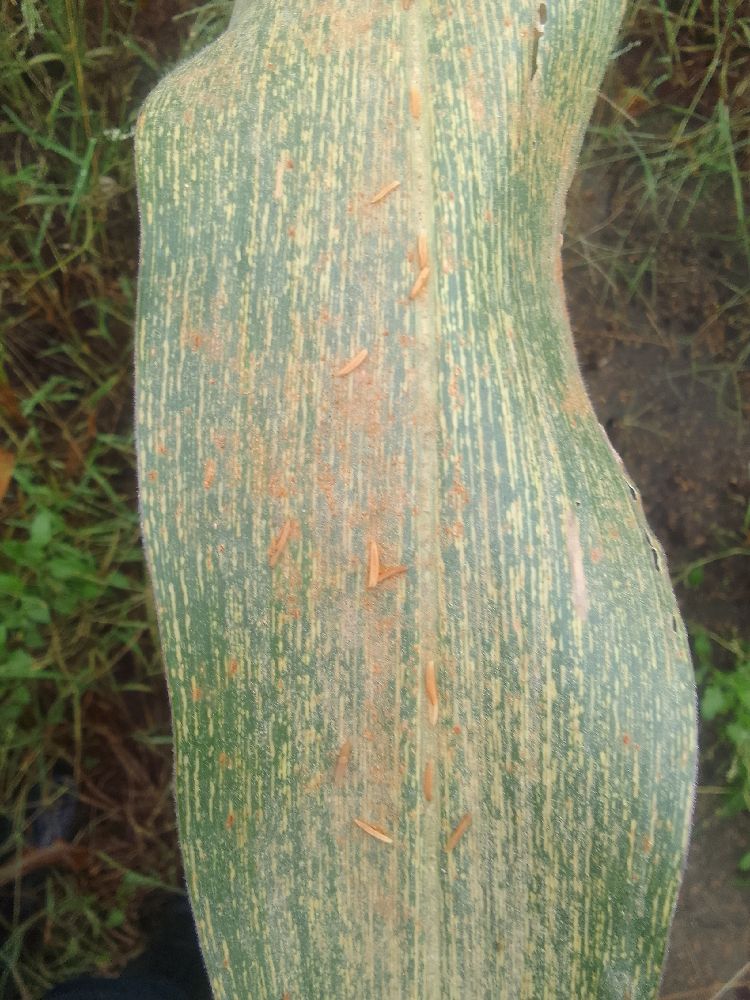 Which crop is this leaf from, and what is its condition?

maize, maize streak virus
